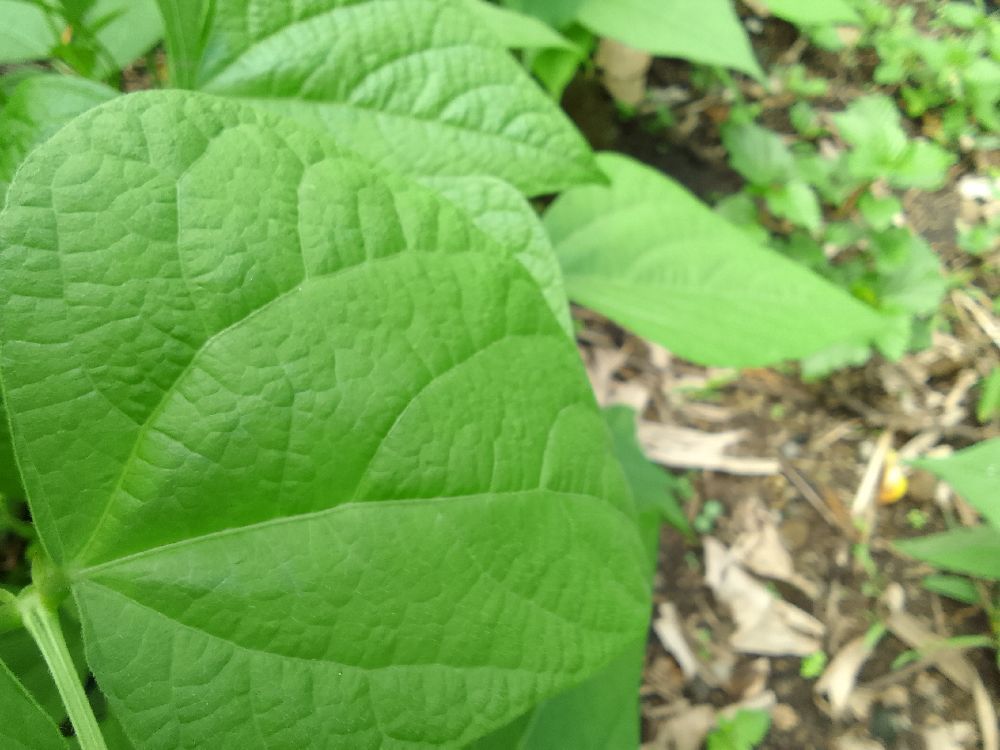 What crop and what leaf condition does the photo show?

common bean, healthy
